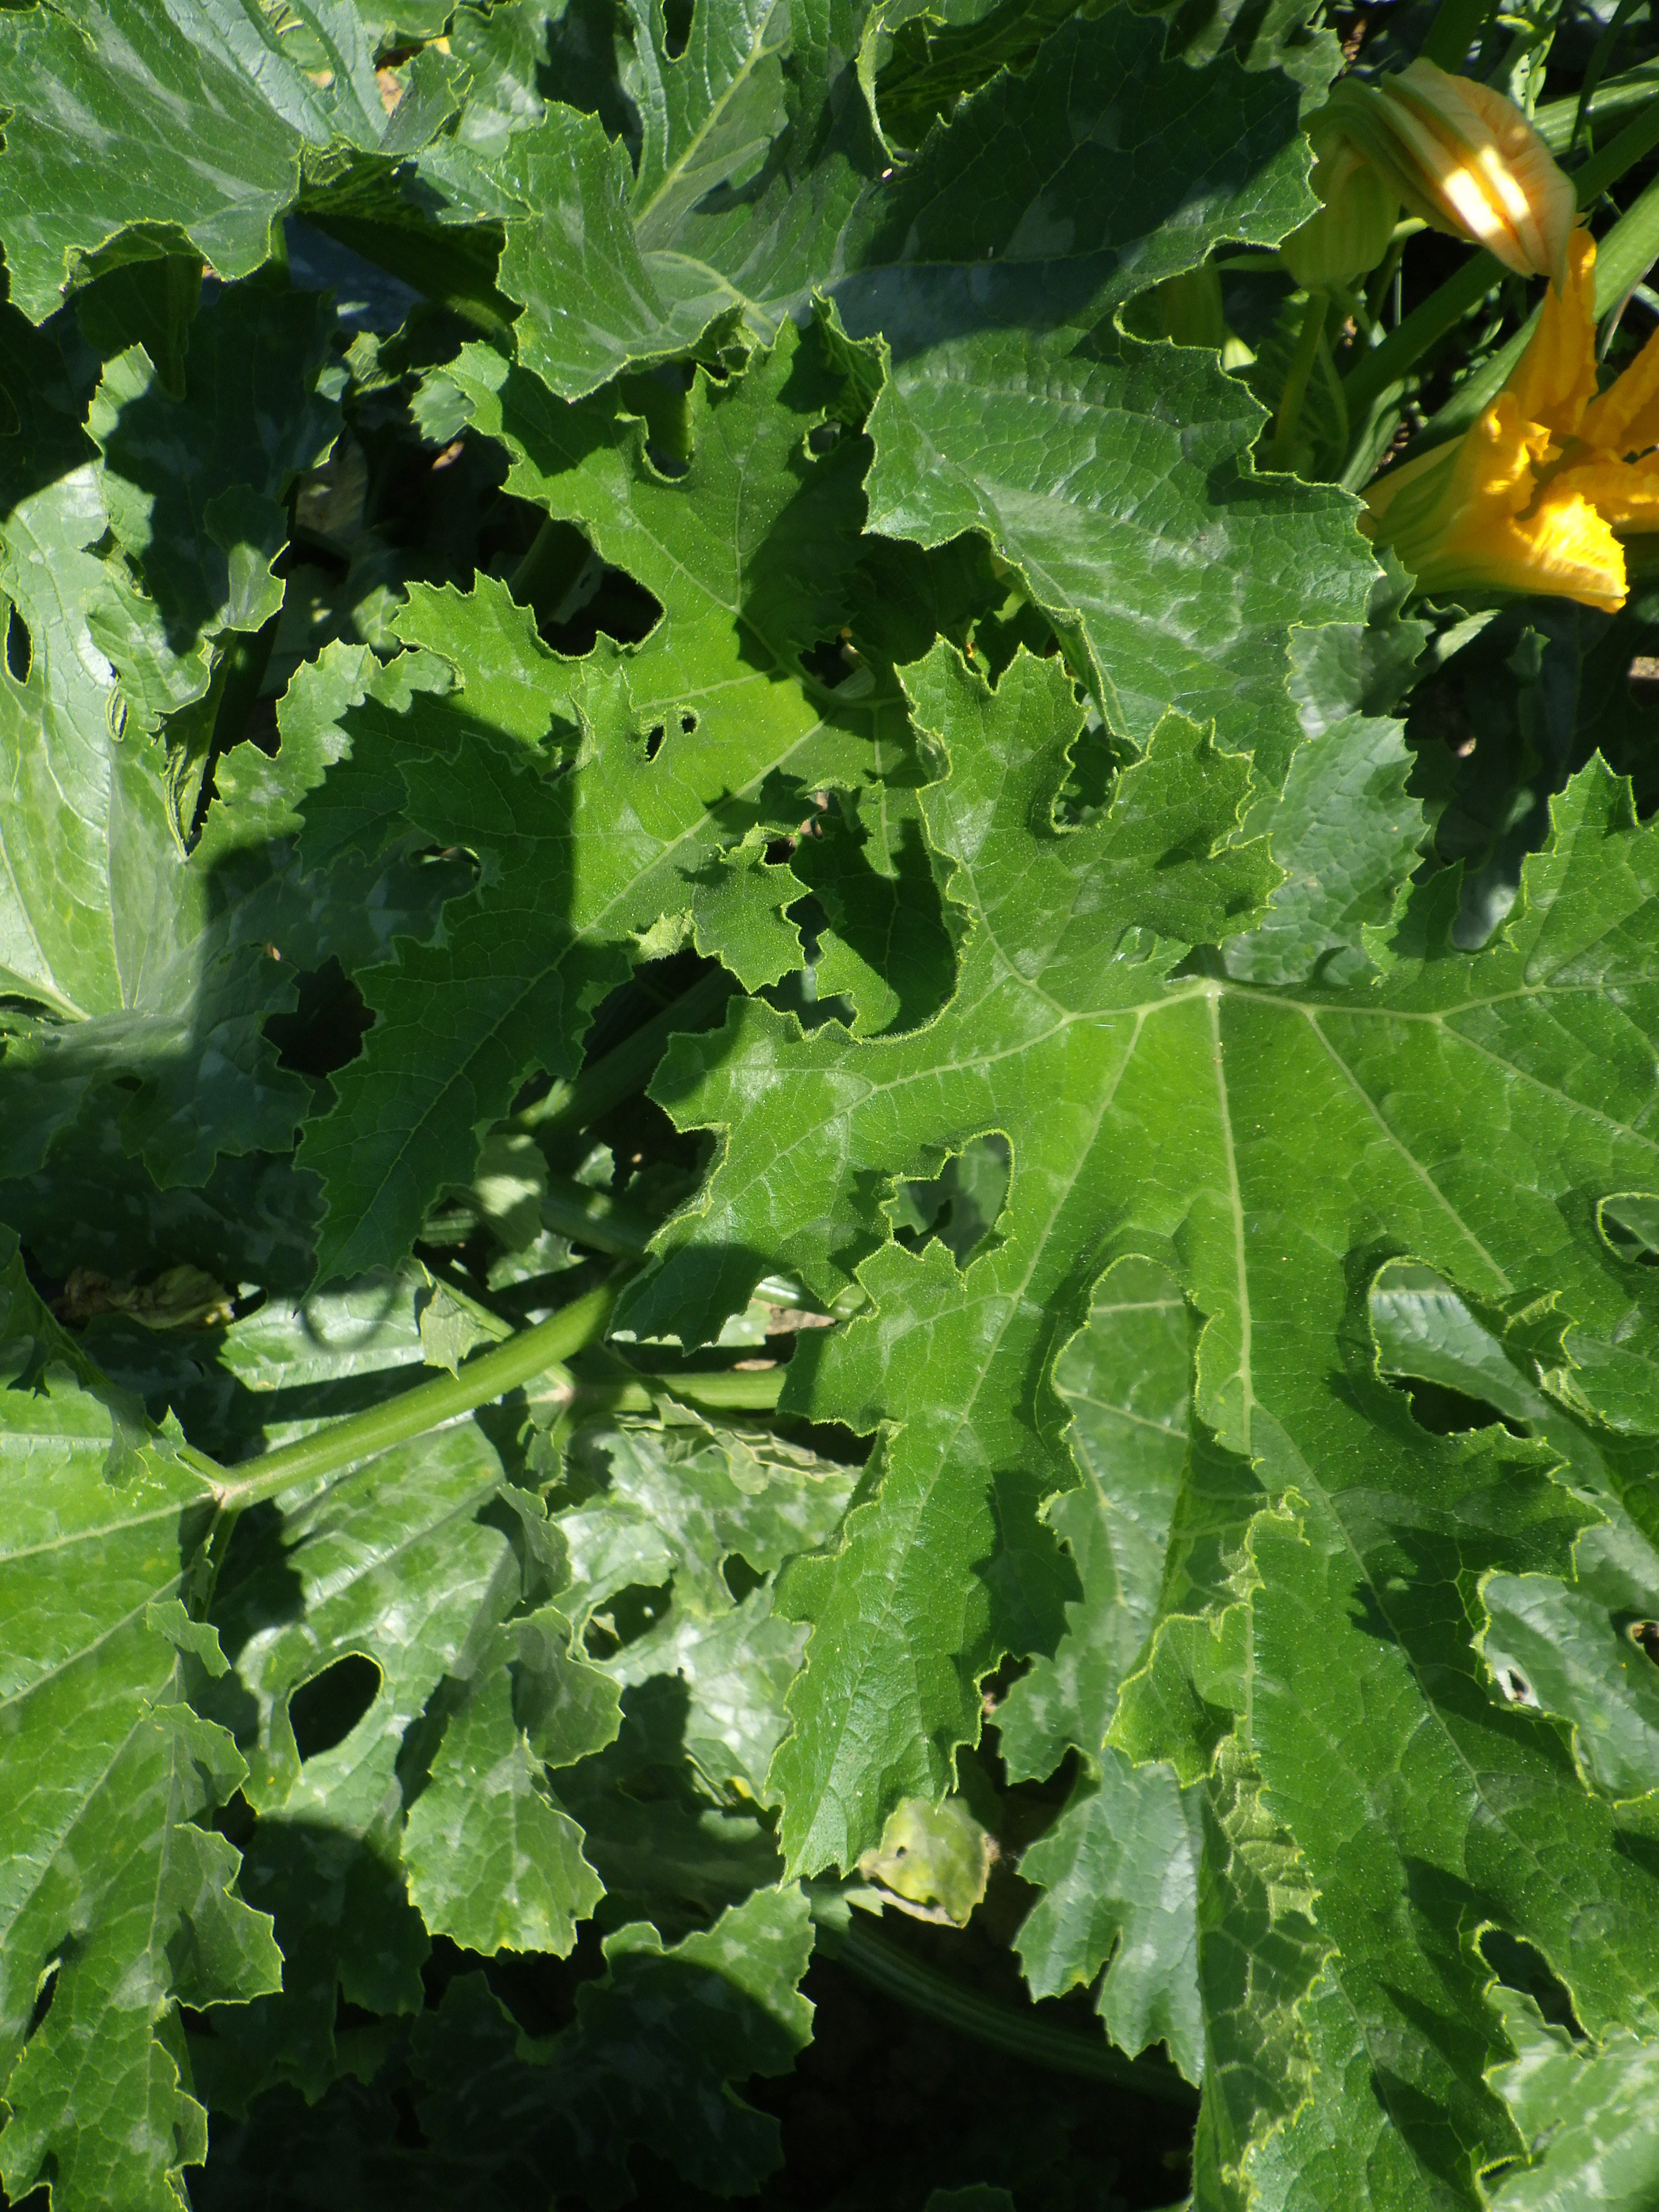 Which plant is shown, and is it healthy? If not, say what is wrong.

zucchini, healthy
